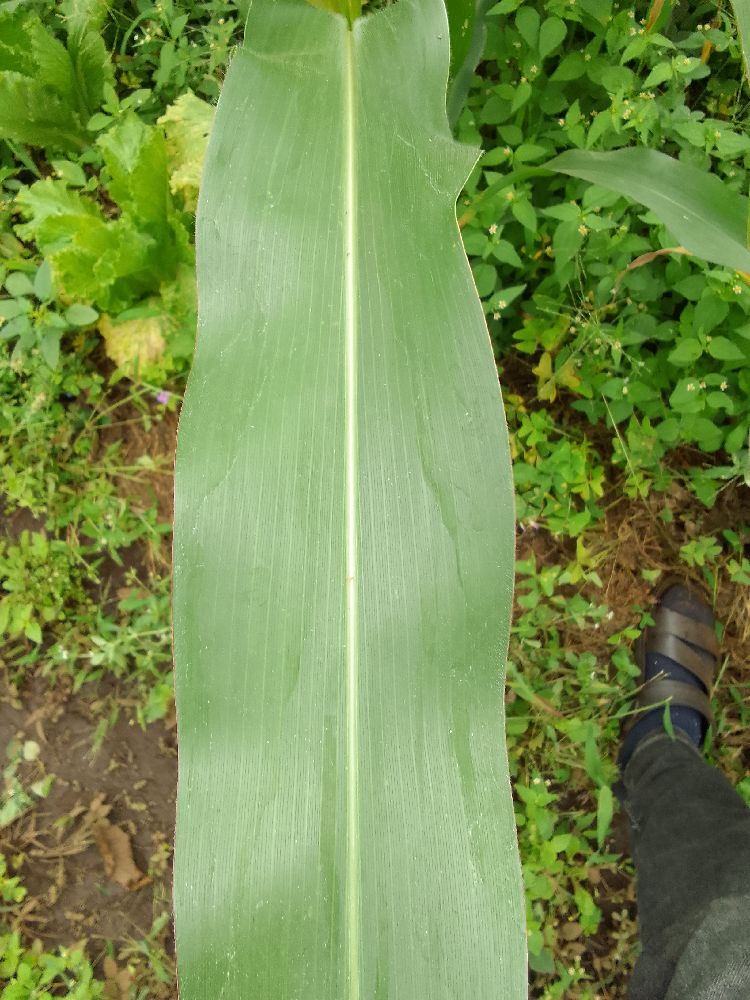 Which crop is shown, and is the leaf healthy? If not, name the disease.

maize, healthy
